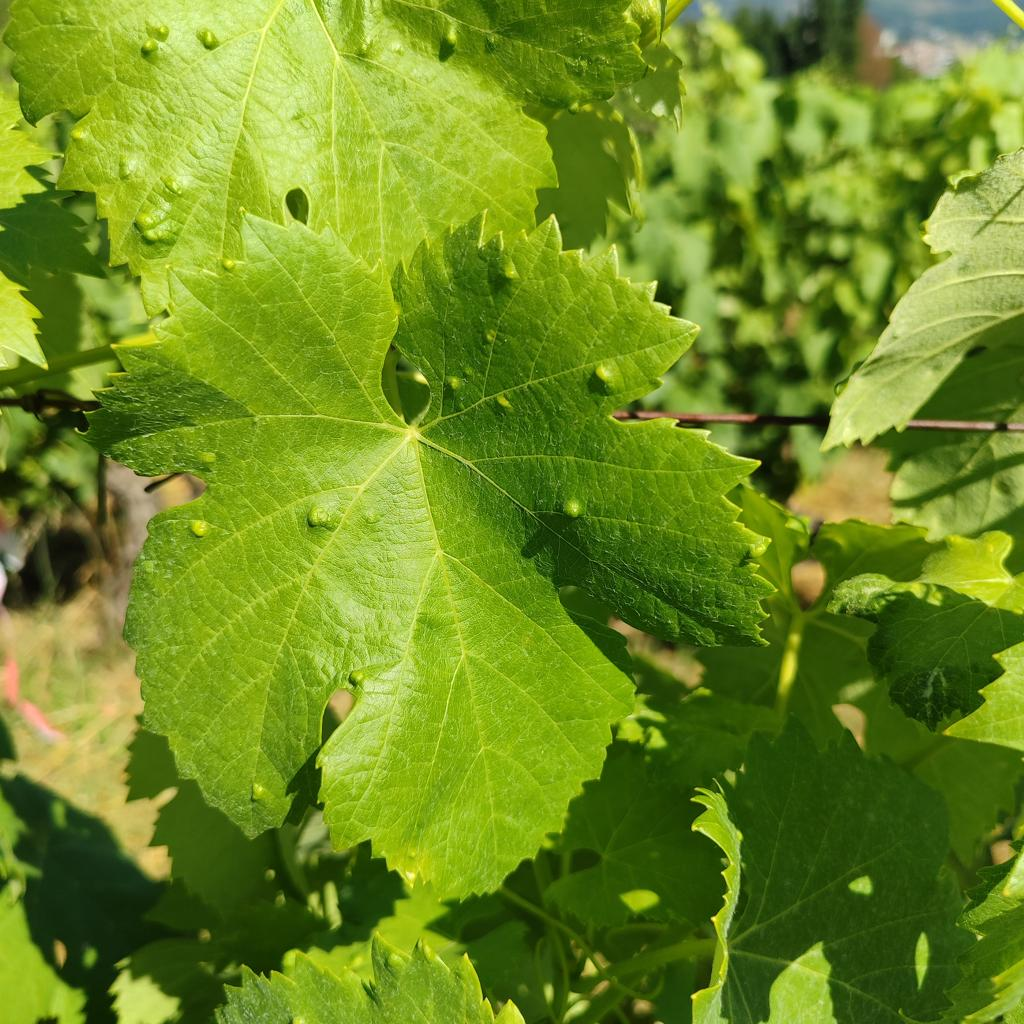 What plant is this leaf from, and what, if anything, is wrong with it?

grapevine, erineum mite
